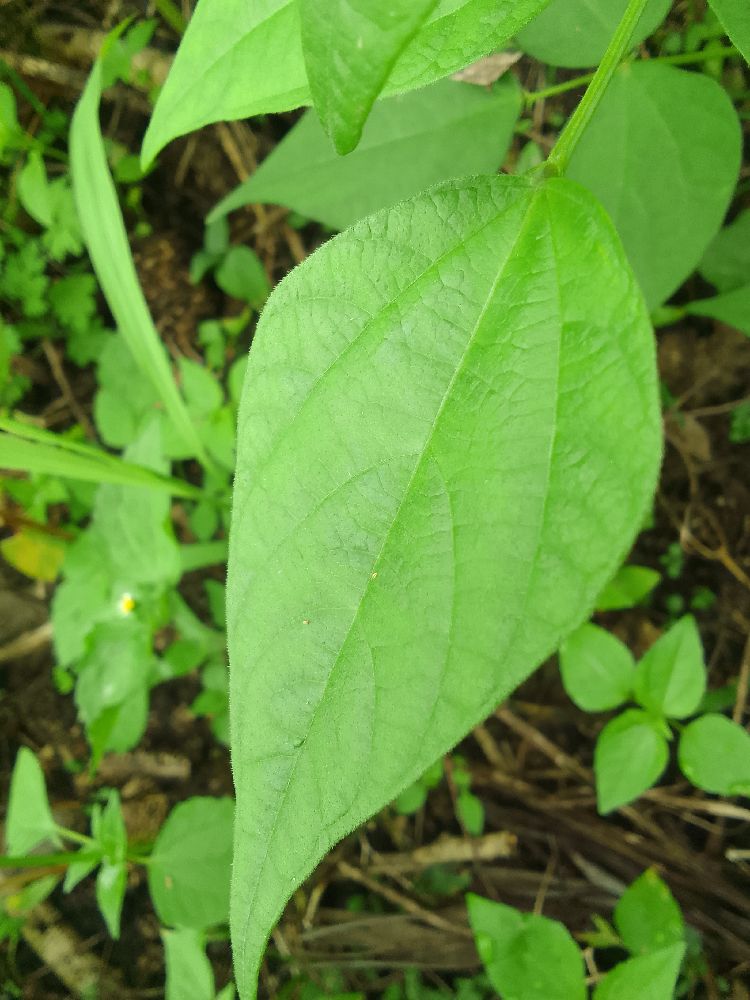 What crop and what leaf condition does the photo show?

common bean, healthy
